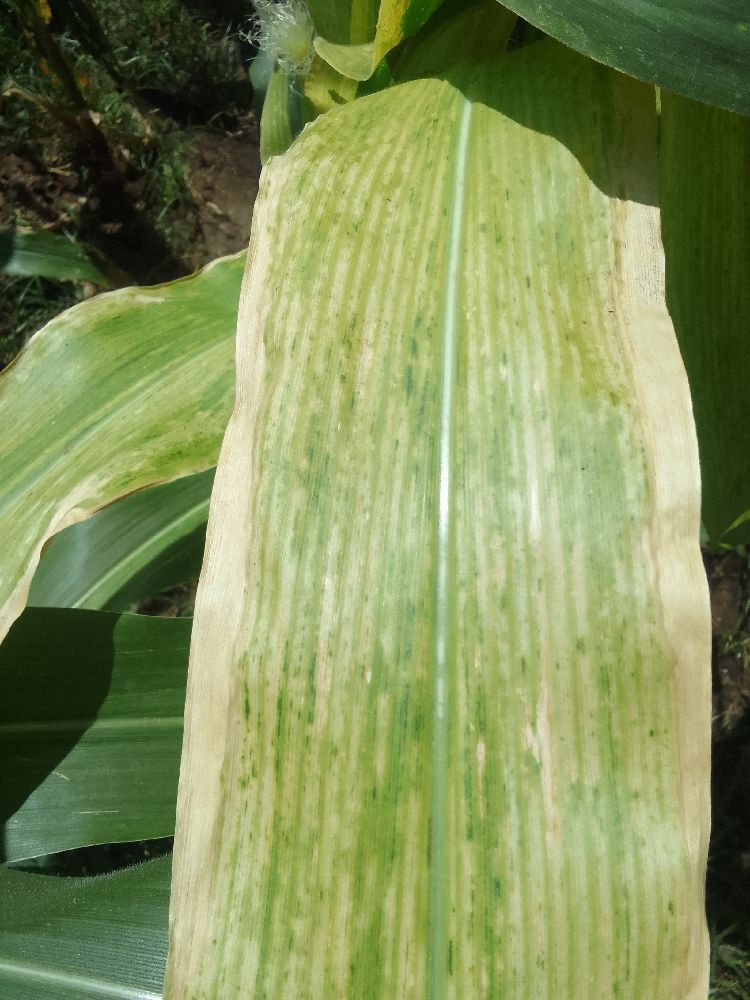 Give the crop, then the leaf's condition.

maize, maize lethal necrosis
